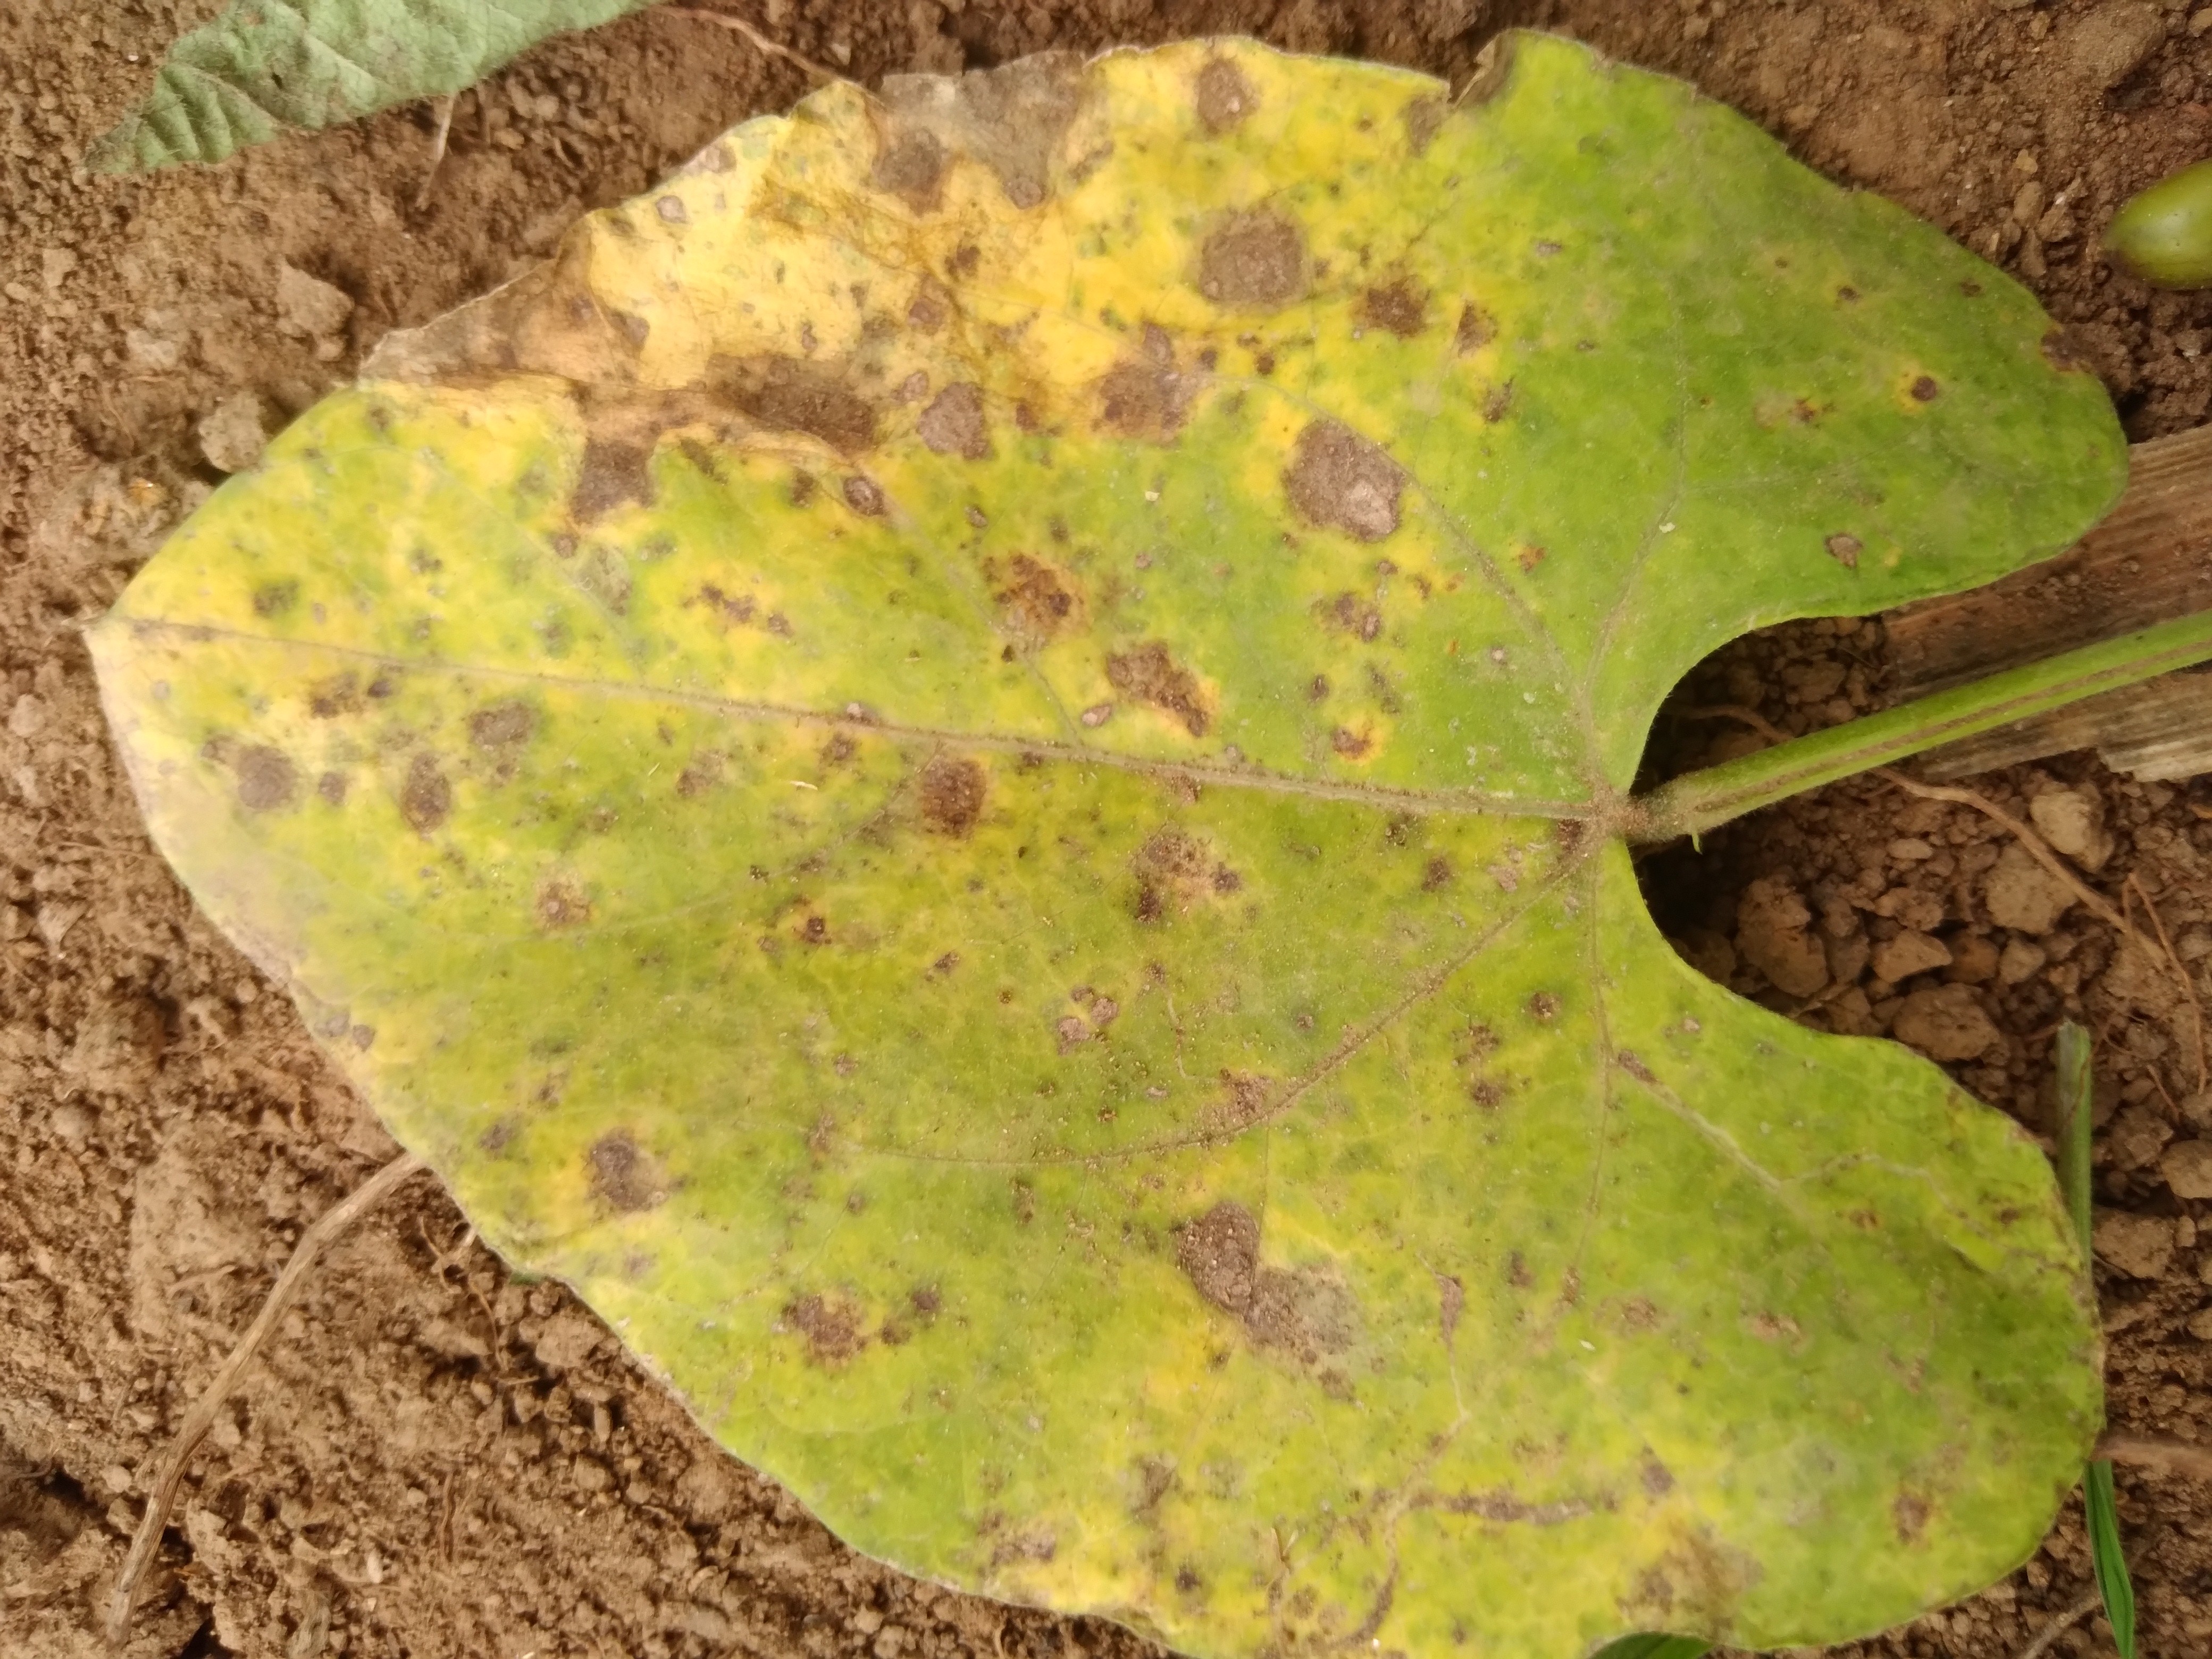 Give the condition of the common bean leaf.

rust
